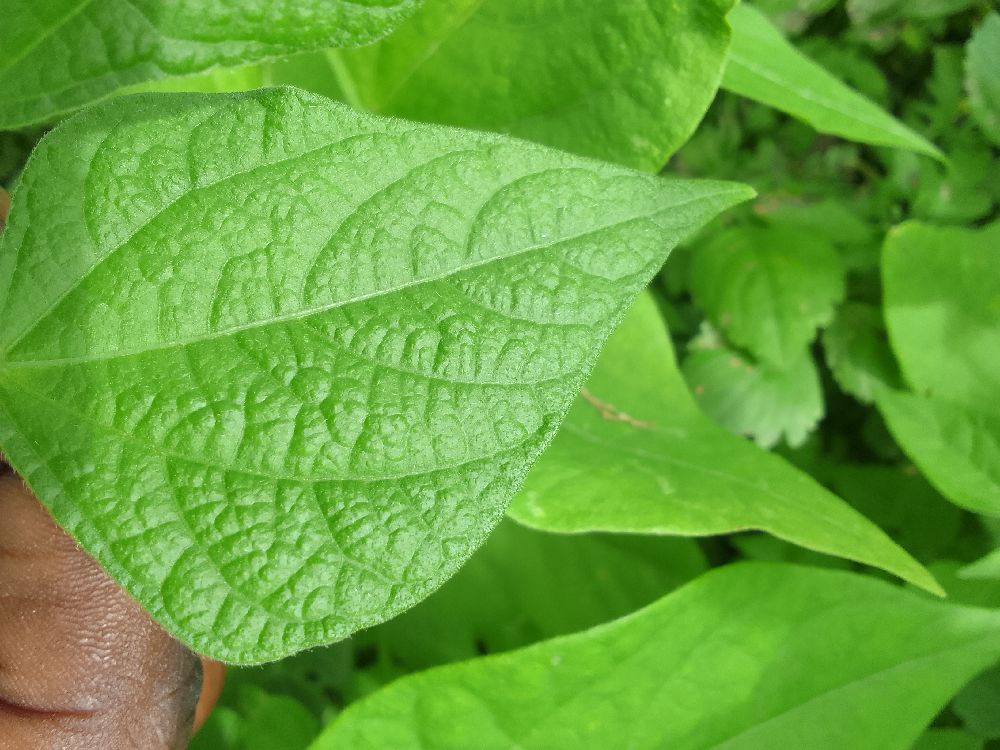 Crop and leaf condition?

common bean, healthy
